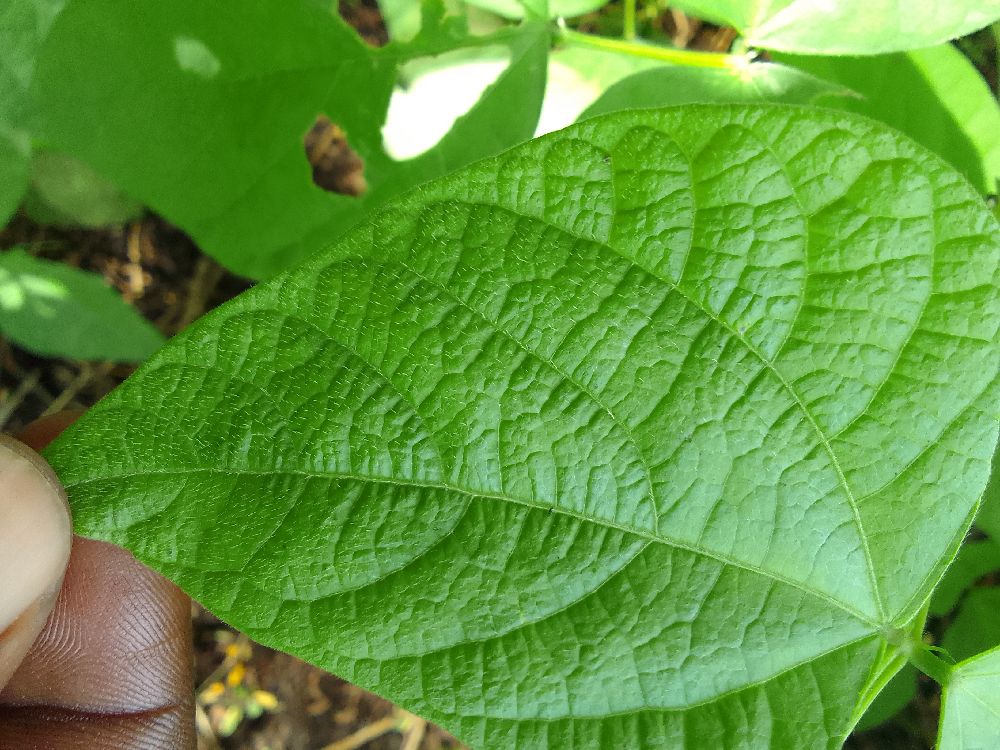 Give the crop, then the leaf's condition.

common bean, healthy
